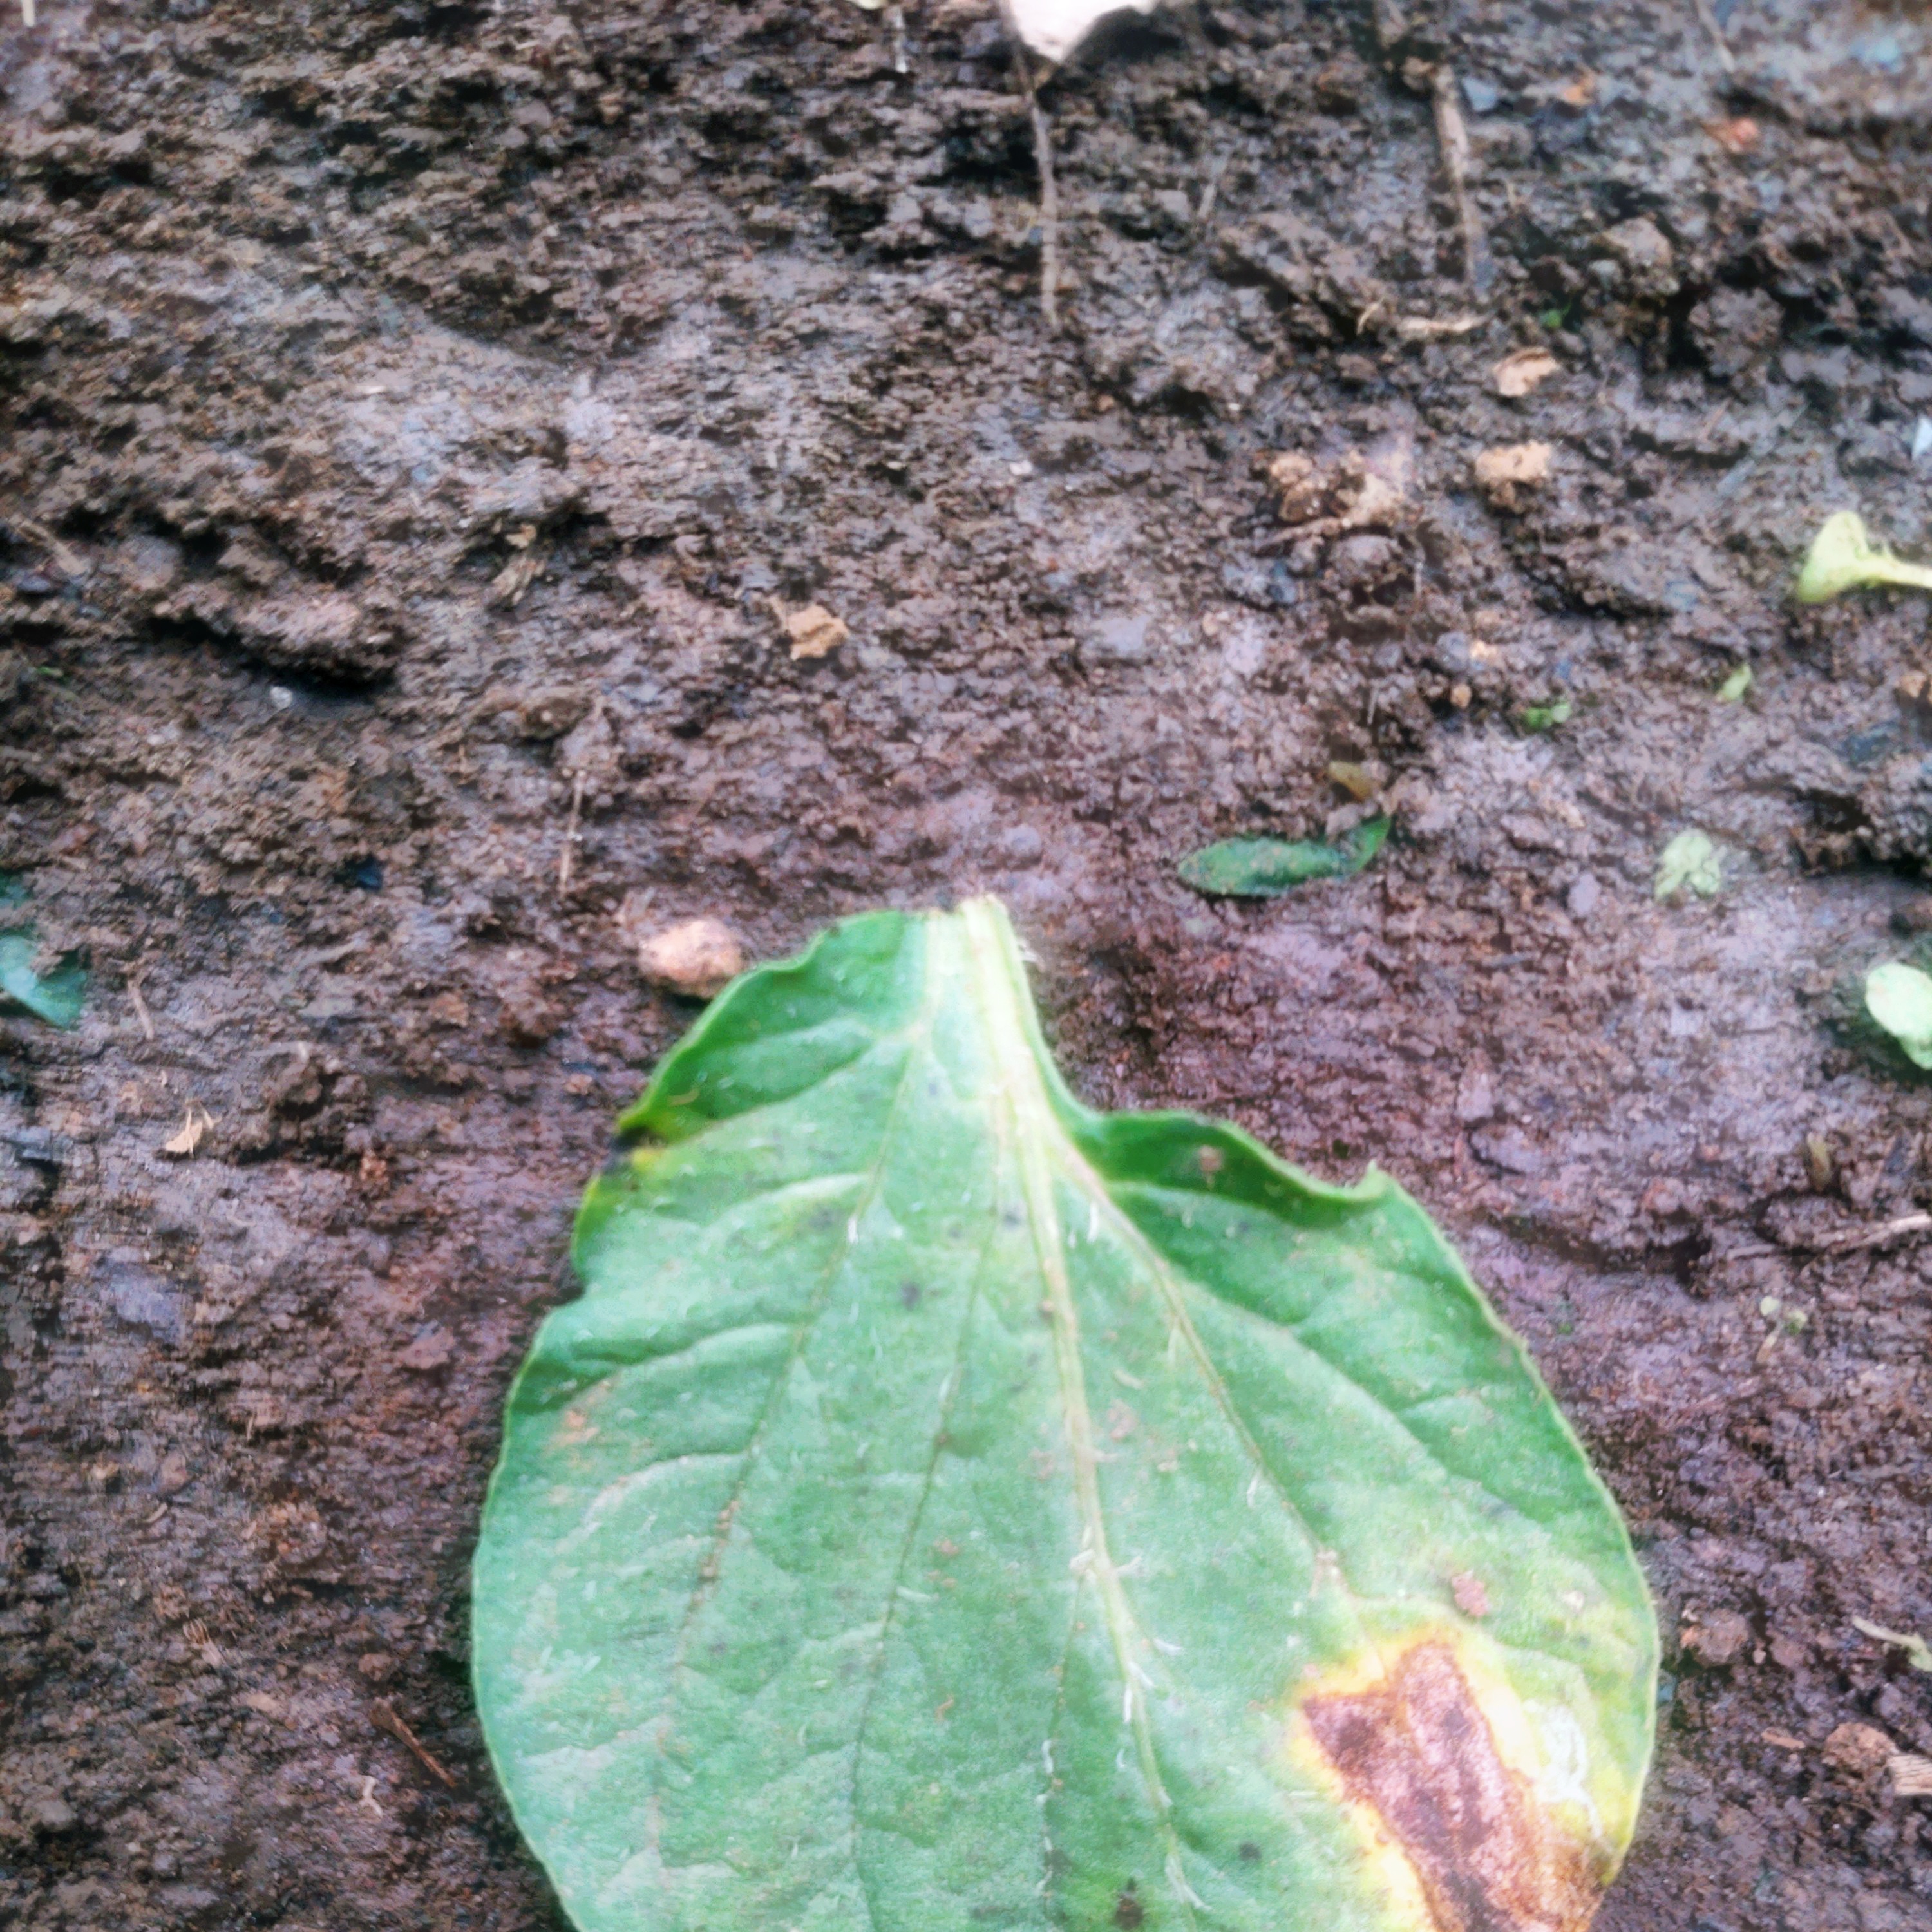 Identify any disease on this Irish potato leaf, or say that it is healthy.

late blight
